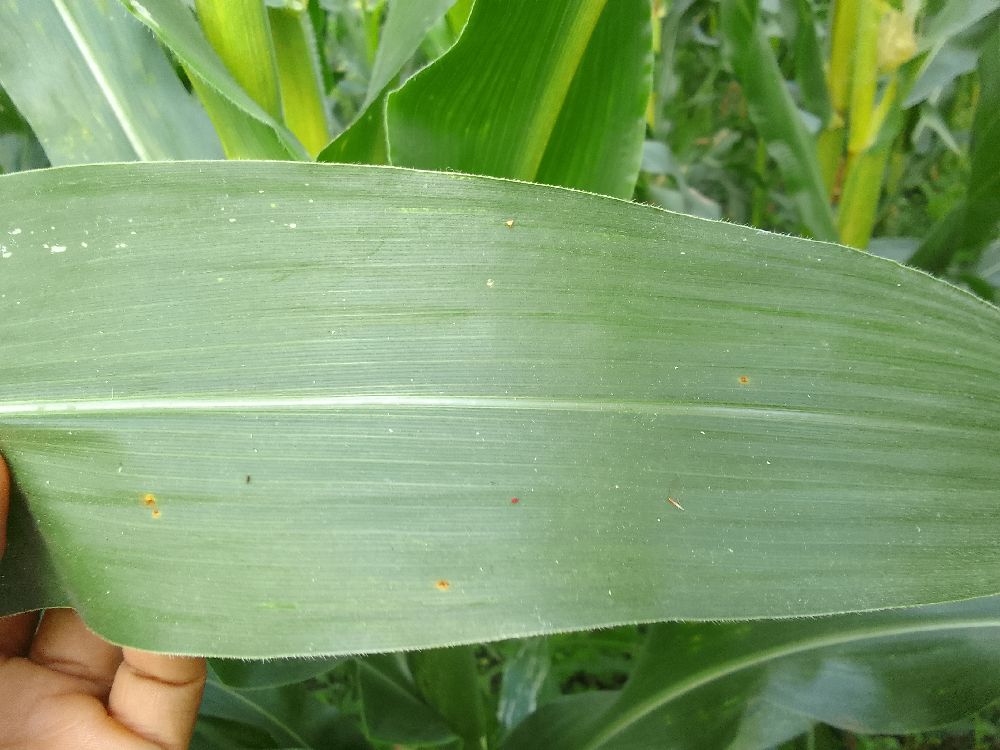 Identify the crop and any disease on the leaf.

maize, healthy
